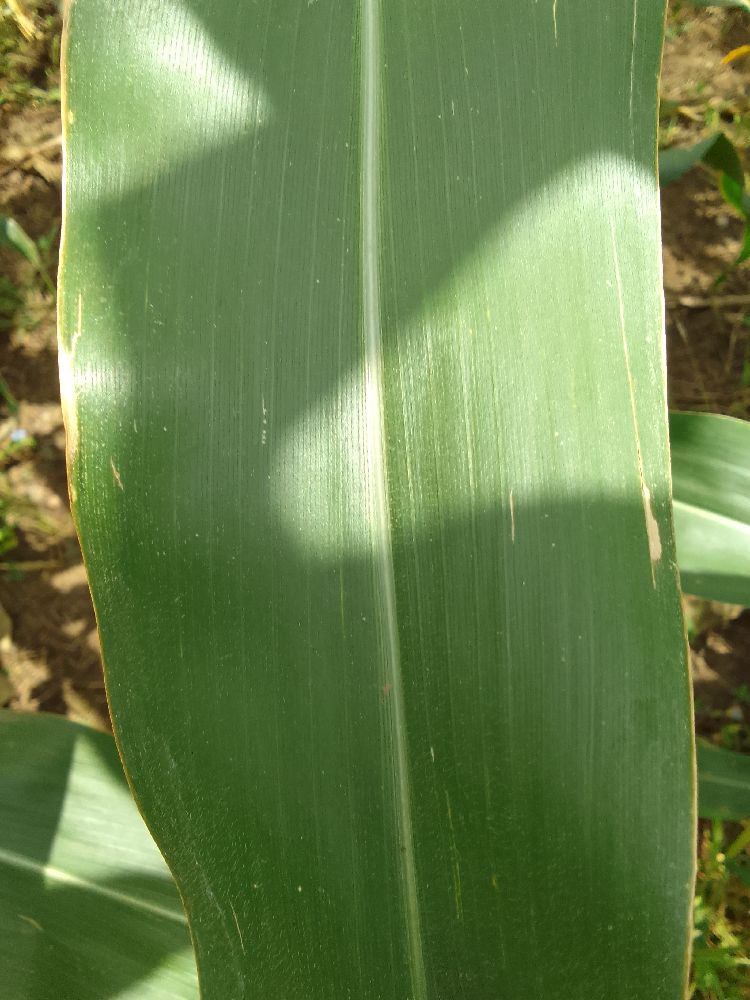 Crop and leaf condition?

maize, healthy
